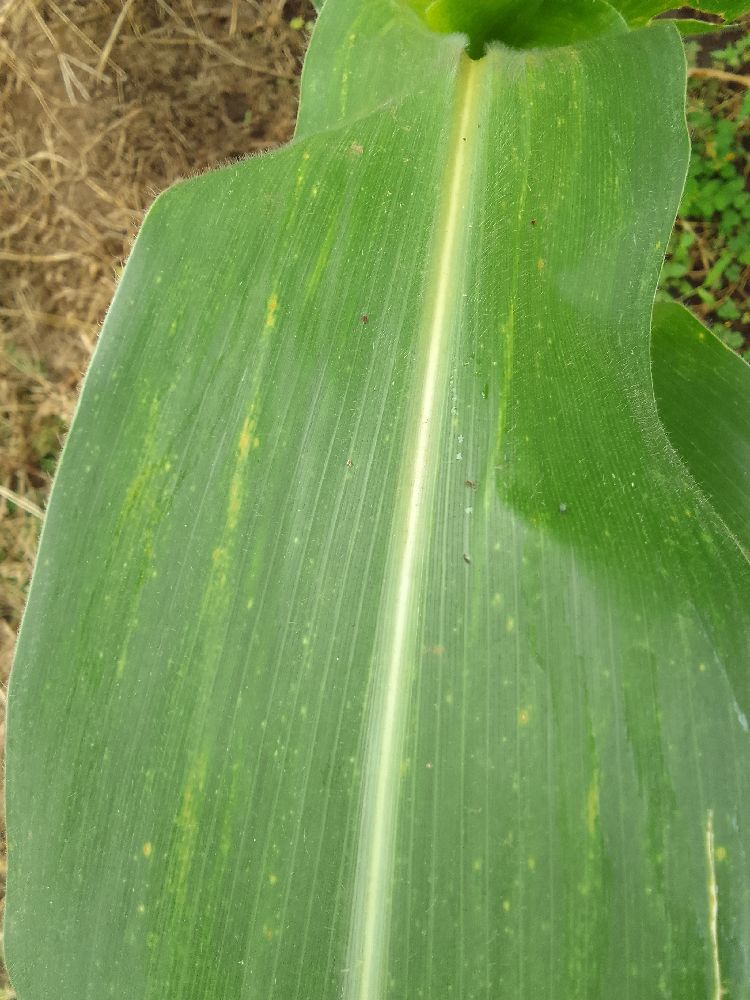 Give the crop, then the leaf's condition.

maize, healthy
